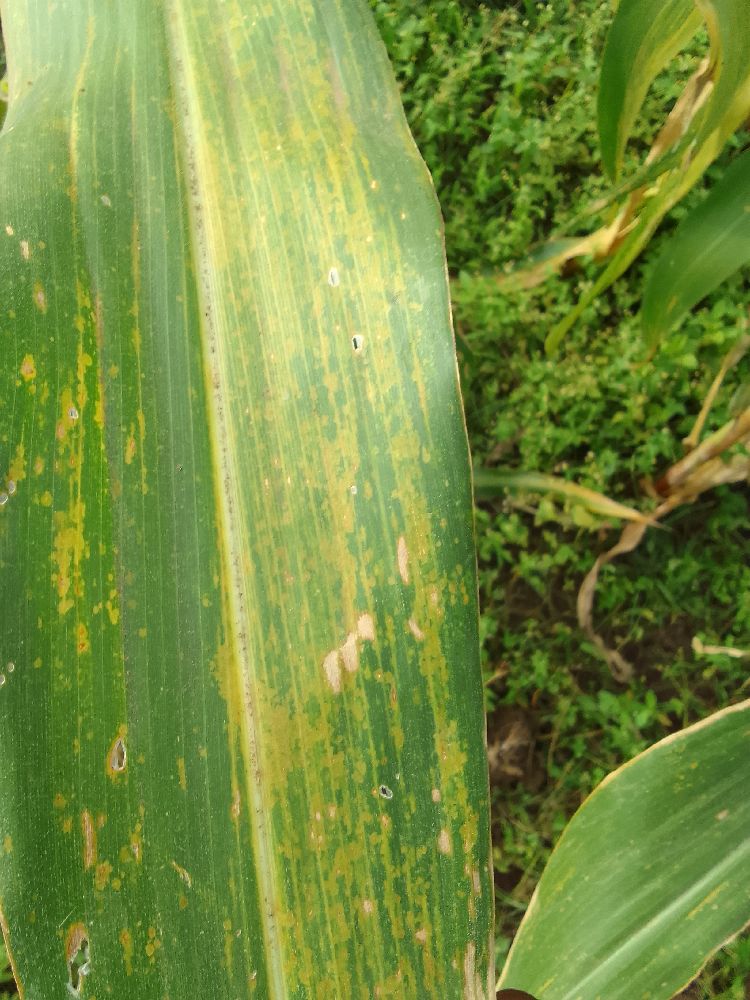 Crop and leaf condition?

maize, maize lethal necrosis
